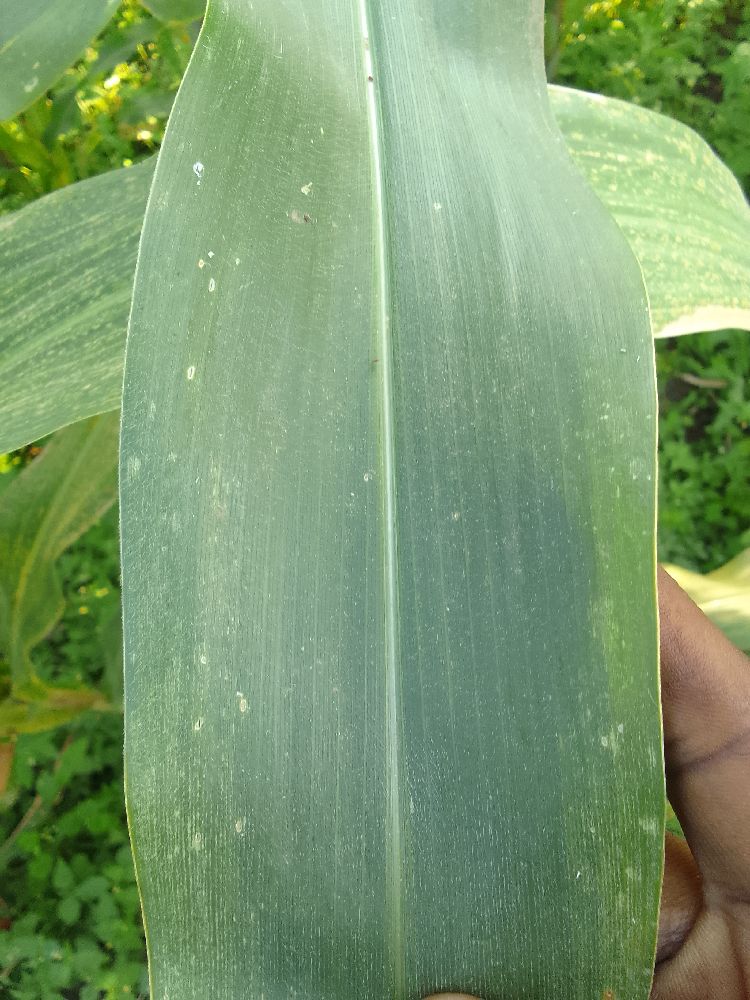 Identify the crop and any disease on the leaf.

maize, healthy
